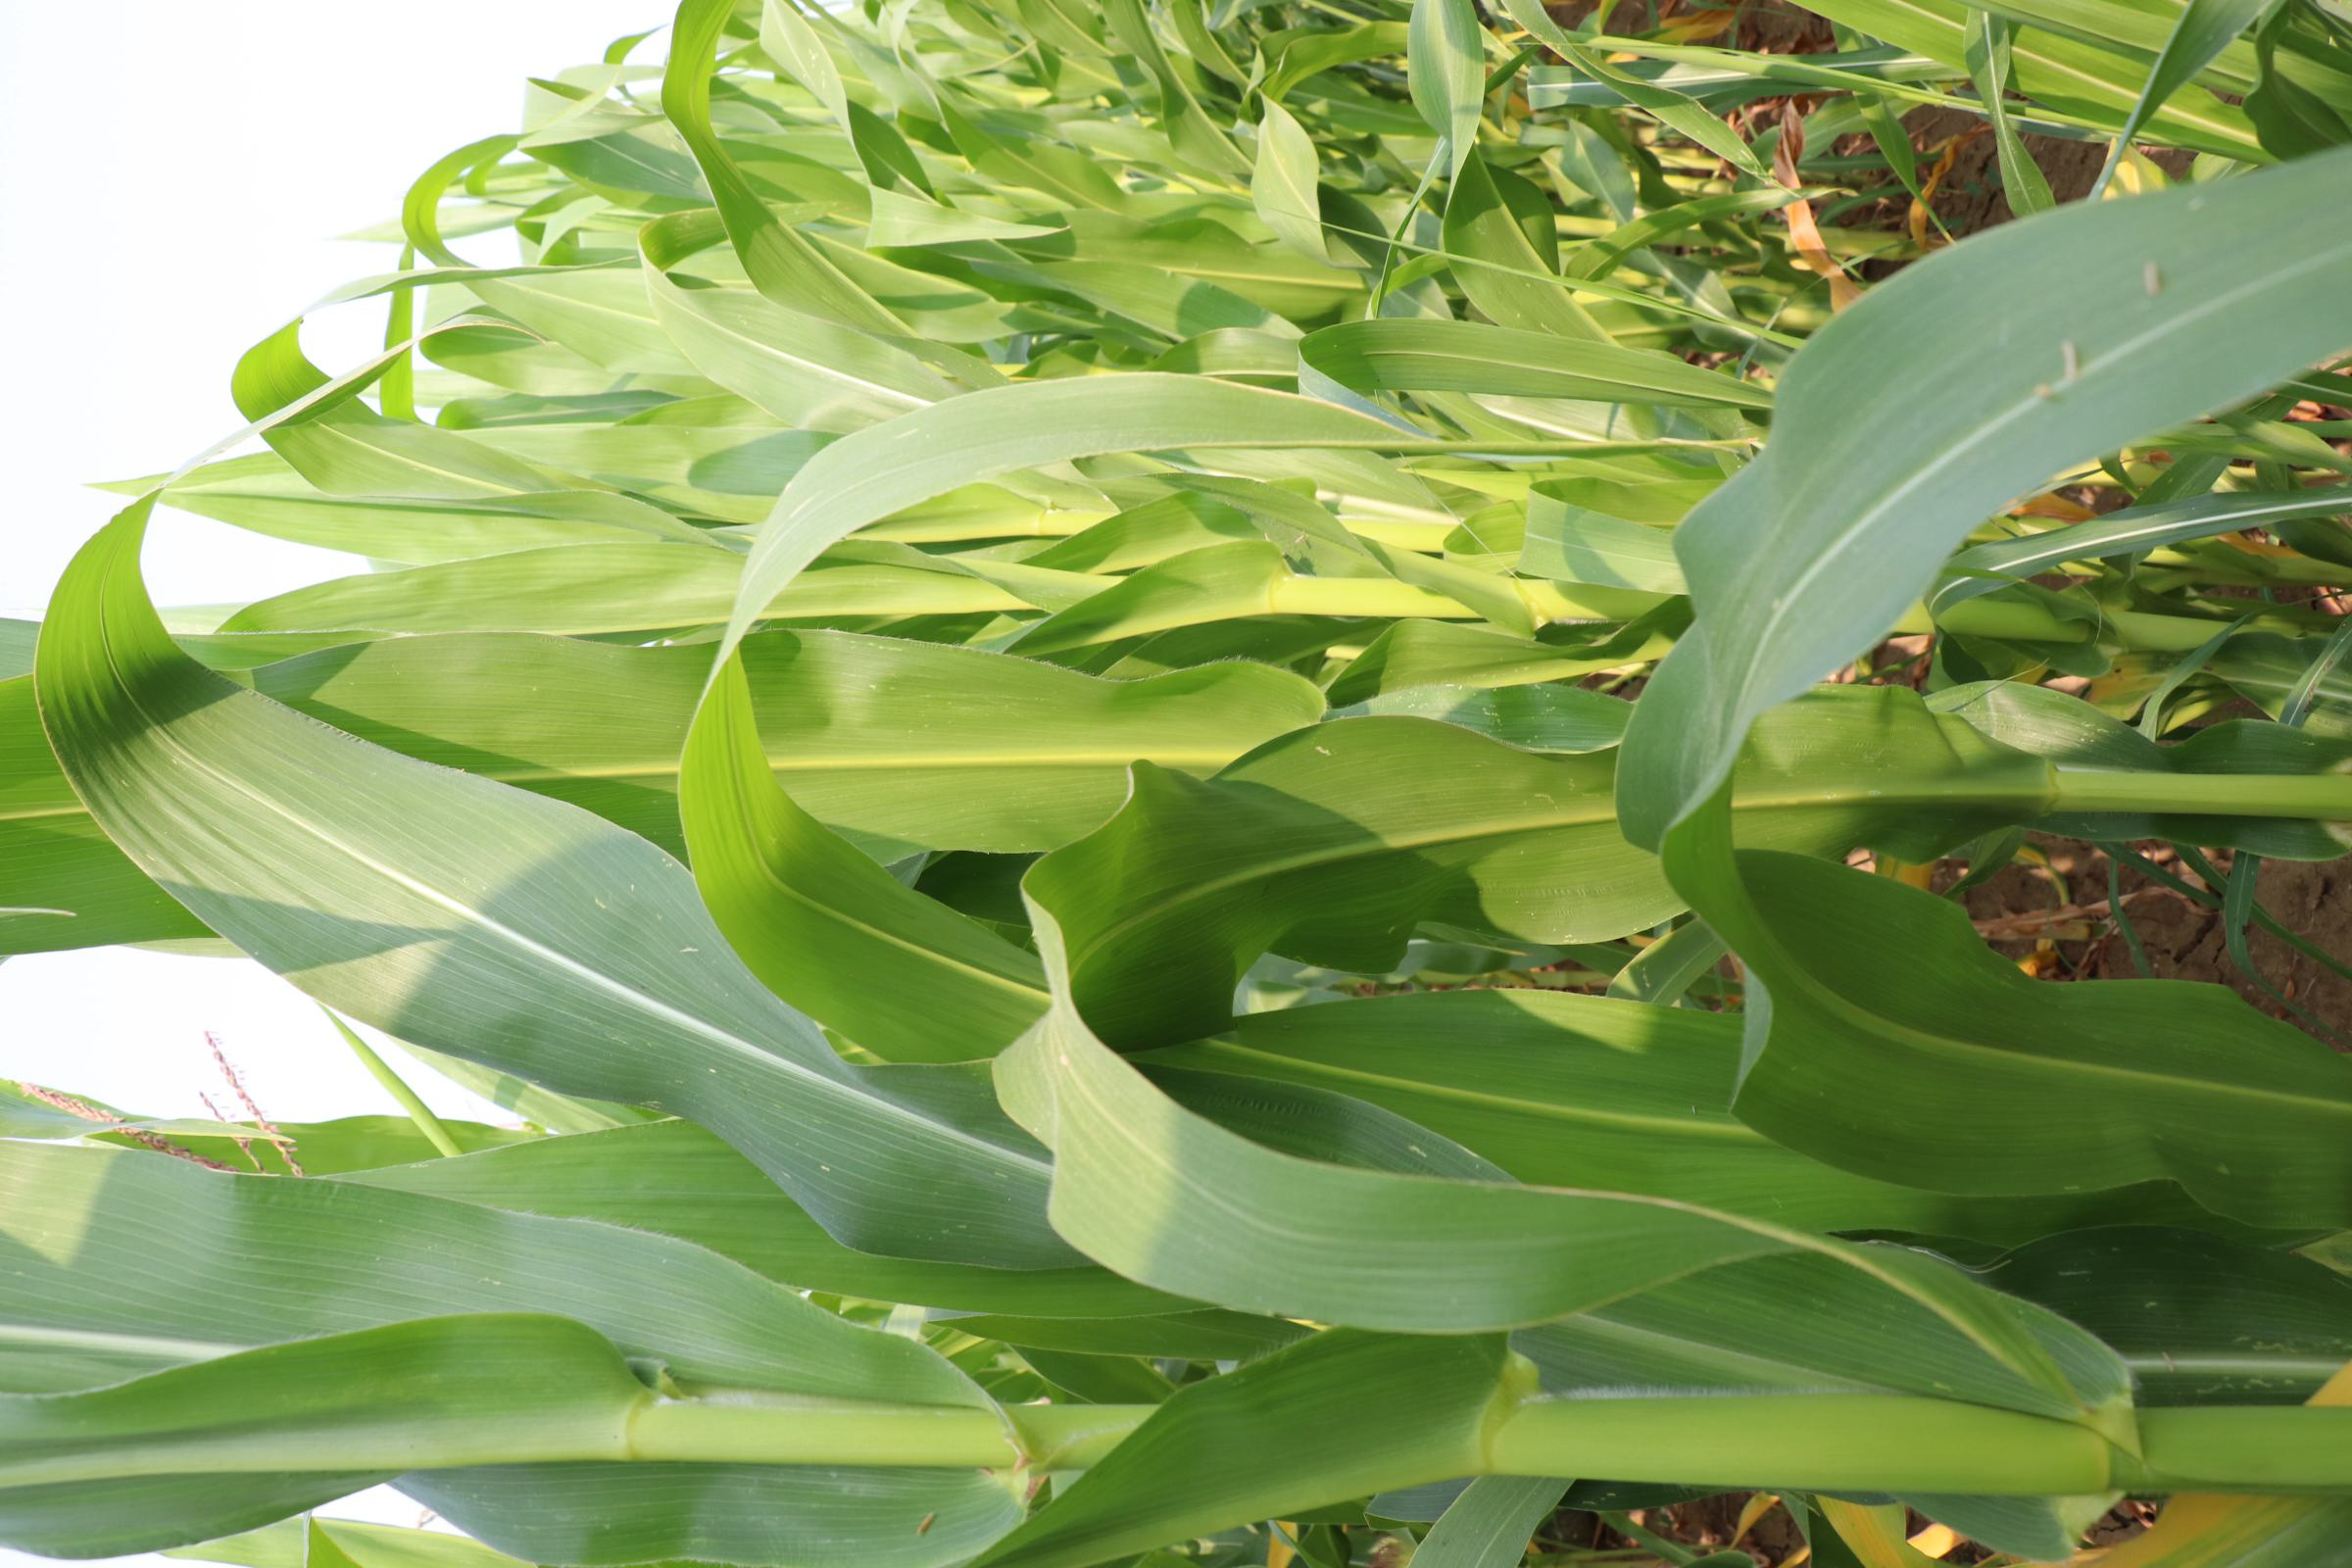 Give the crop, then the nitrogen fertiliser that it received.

maize, no added nitrogen
